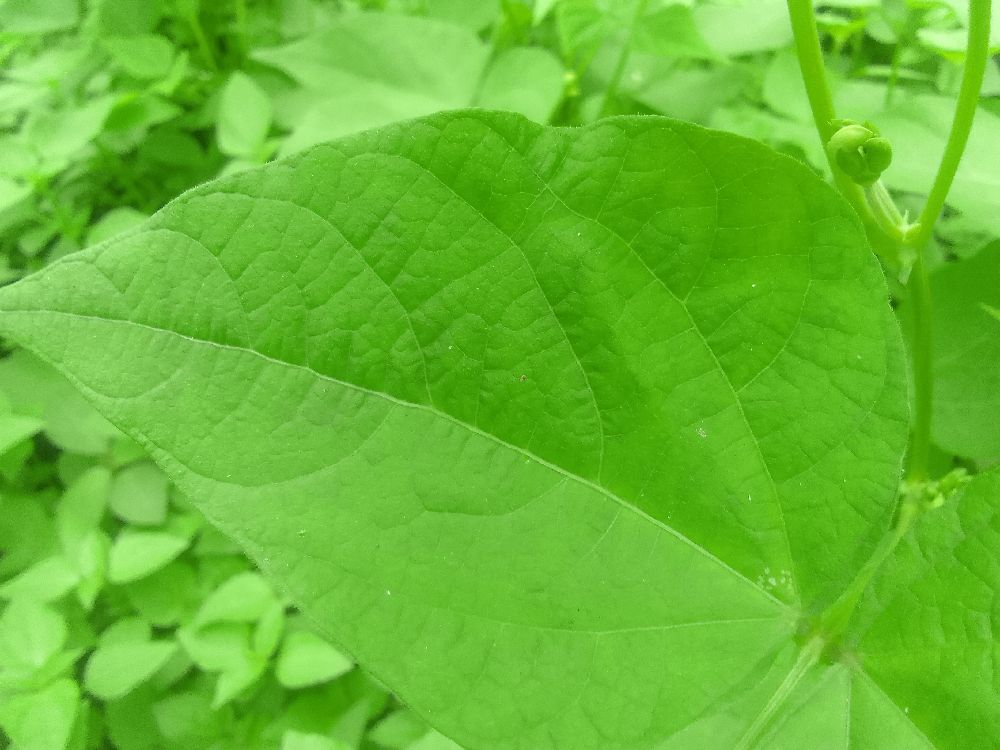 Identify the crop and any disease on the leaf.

common bean, healthy
